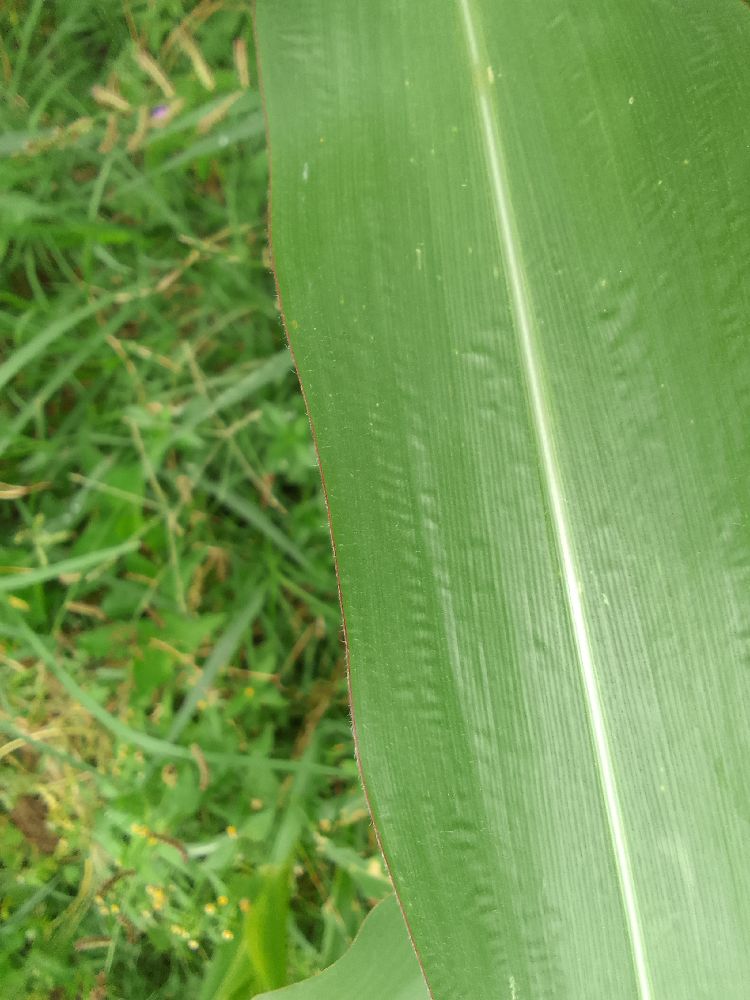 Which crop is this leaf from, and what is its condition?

maize, healthy
